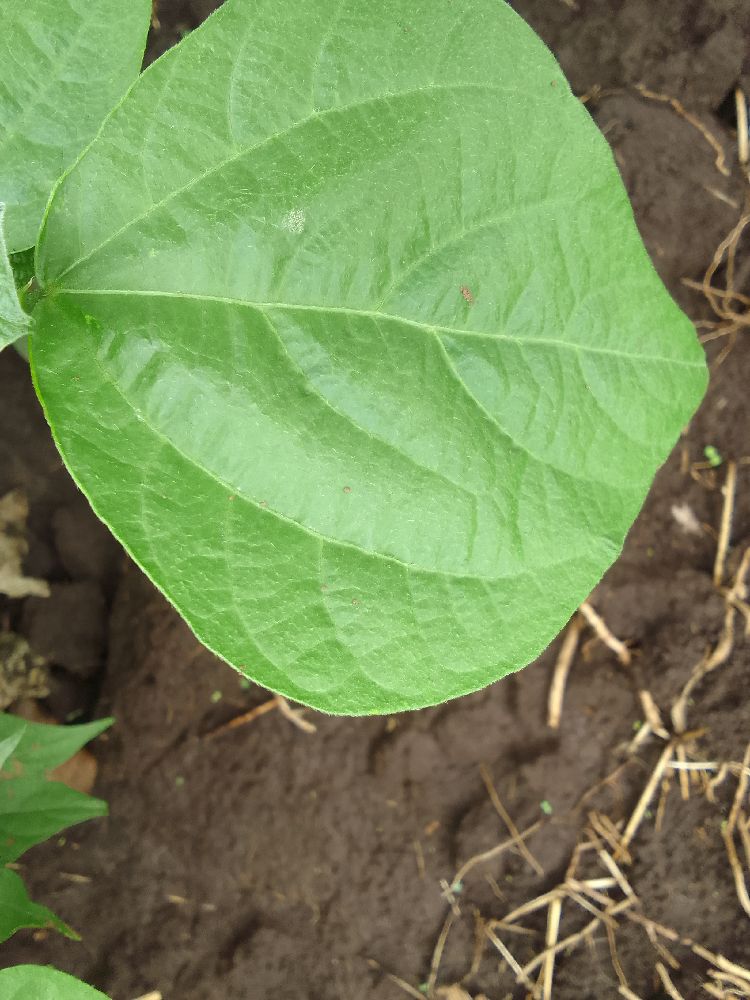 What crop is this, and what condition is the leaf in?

common bean, healthy
